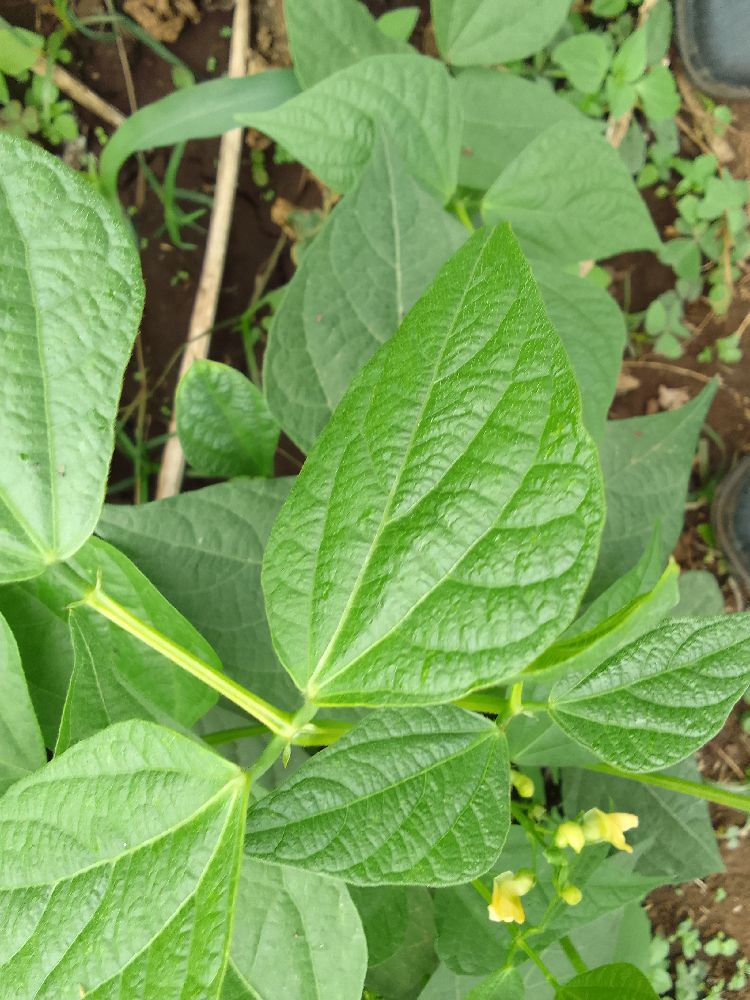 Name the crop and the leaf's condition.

common bean, healthy
